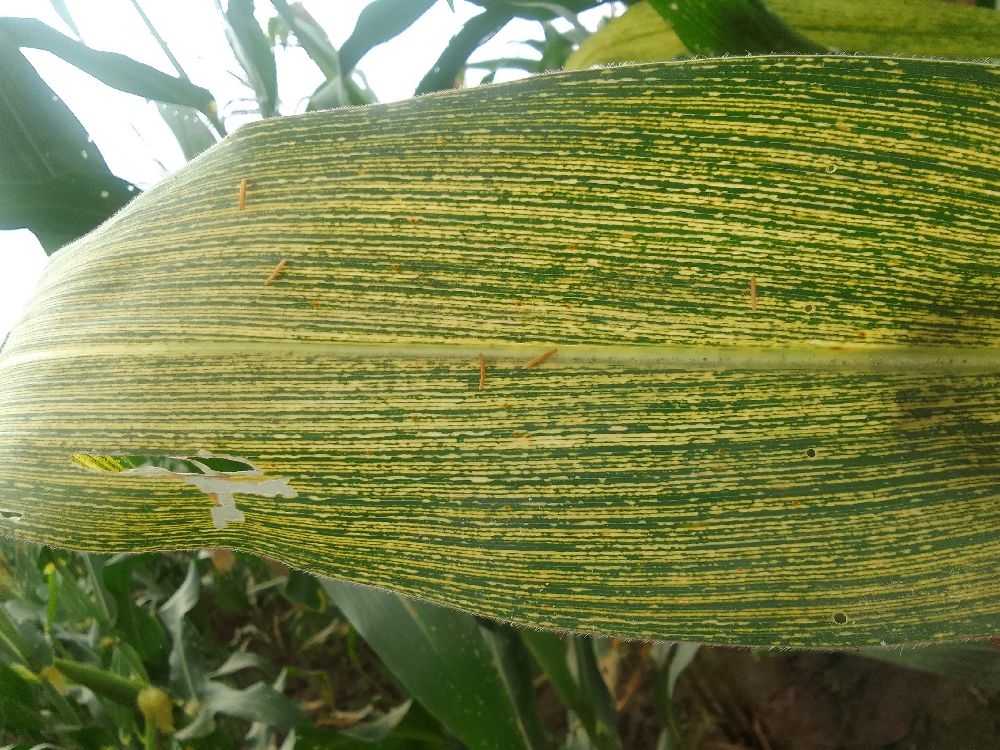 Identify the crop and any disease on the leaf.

maize, maize streak virus
